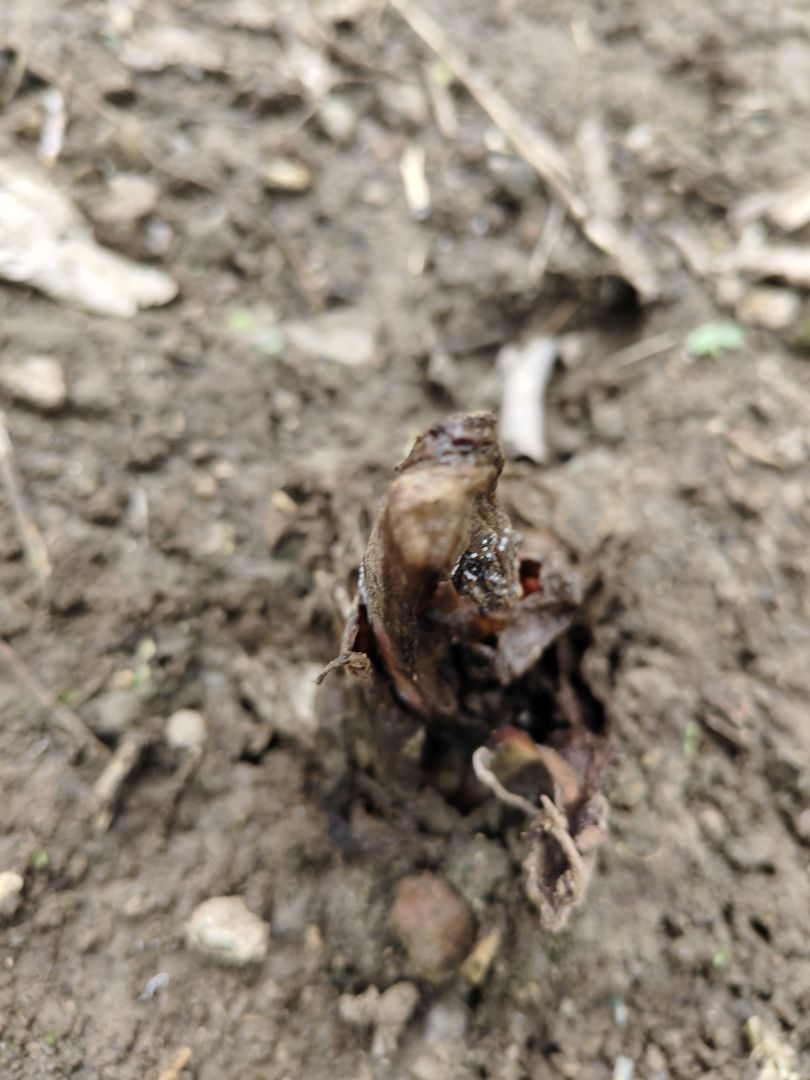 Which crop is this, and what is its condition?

taro, root rot
